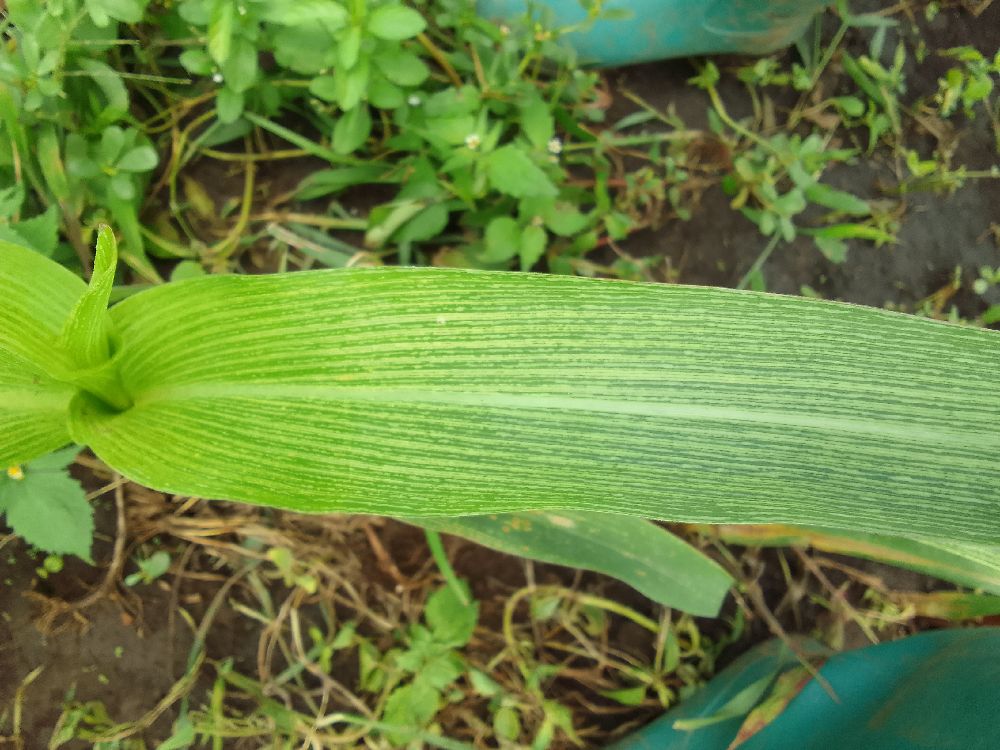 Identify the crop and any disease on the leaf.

maize, maize streak virus
